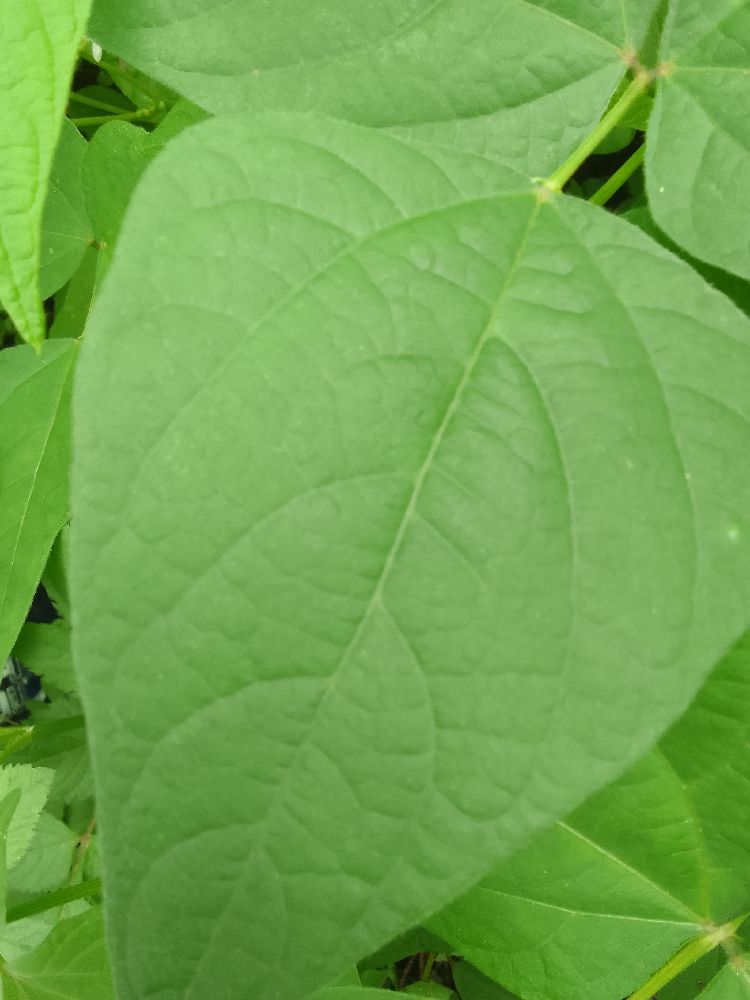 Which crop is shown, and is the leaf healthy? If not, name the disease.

common bean, healthy
